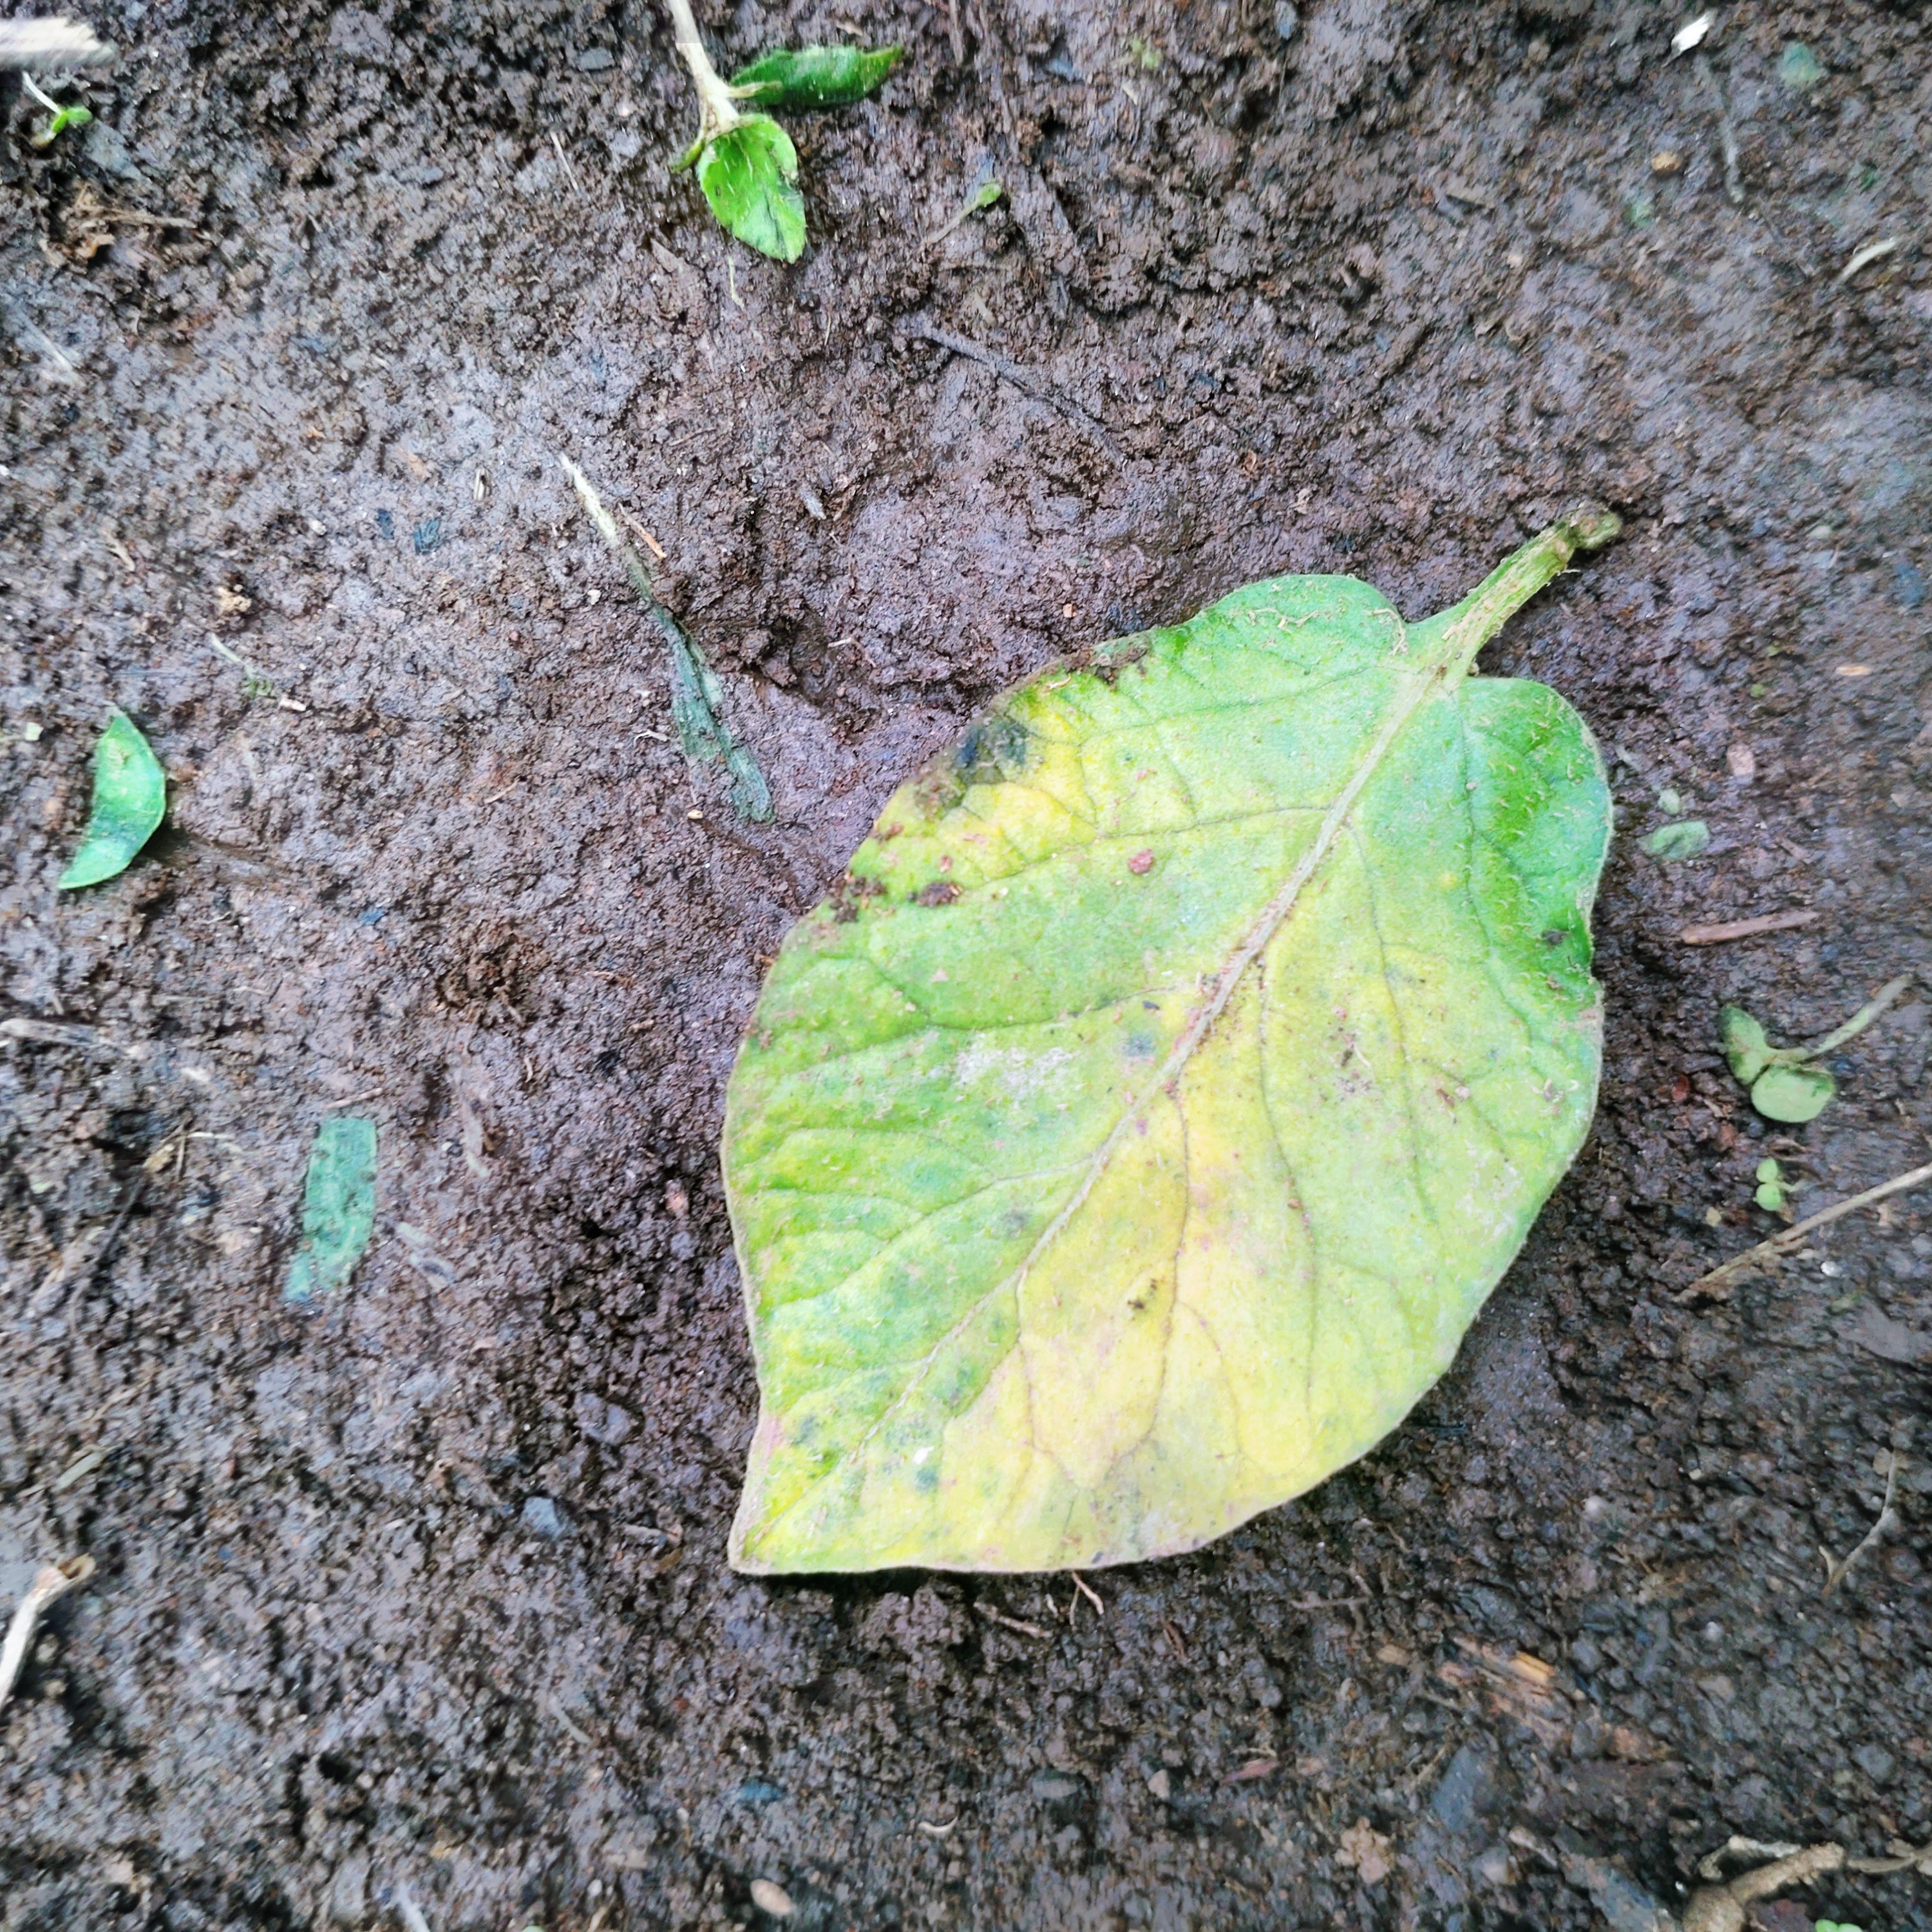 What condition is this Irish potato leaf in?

late blight
